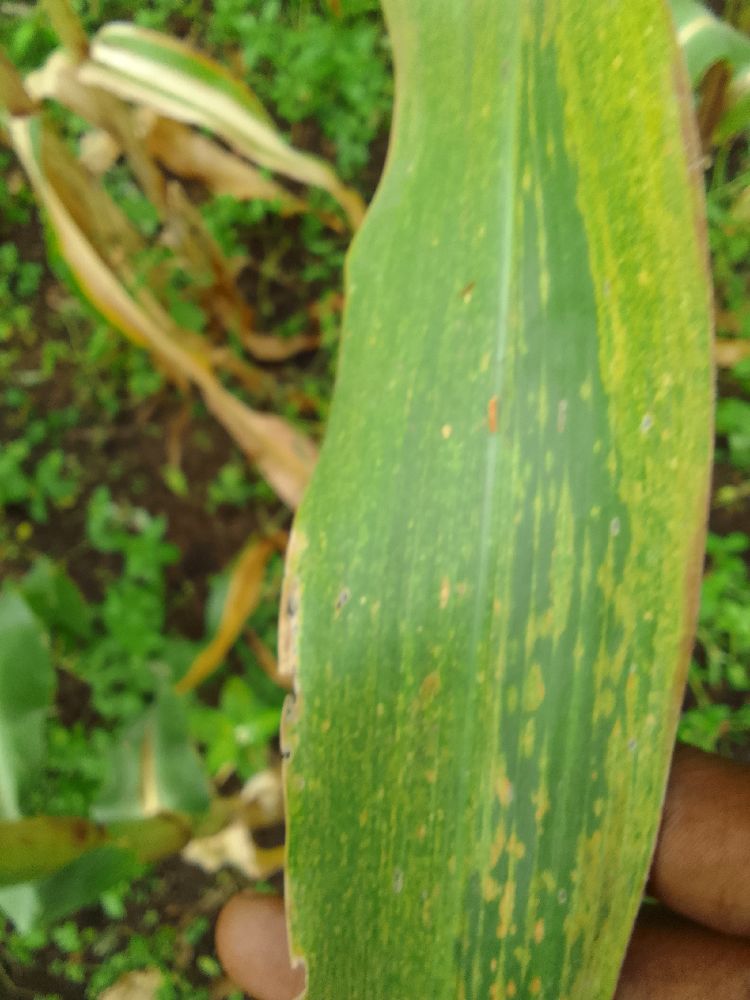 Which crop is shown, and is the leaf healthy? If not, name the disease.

maize, maize lethal necrosis
